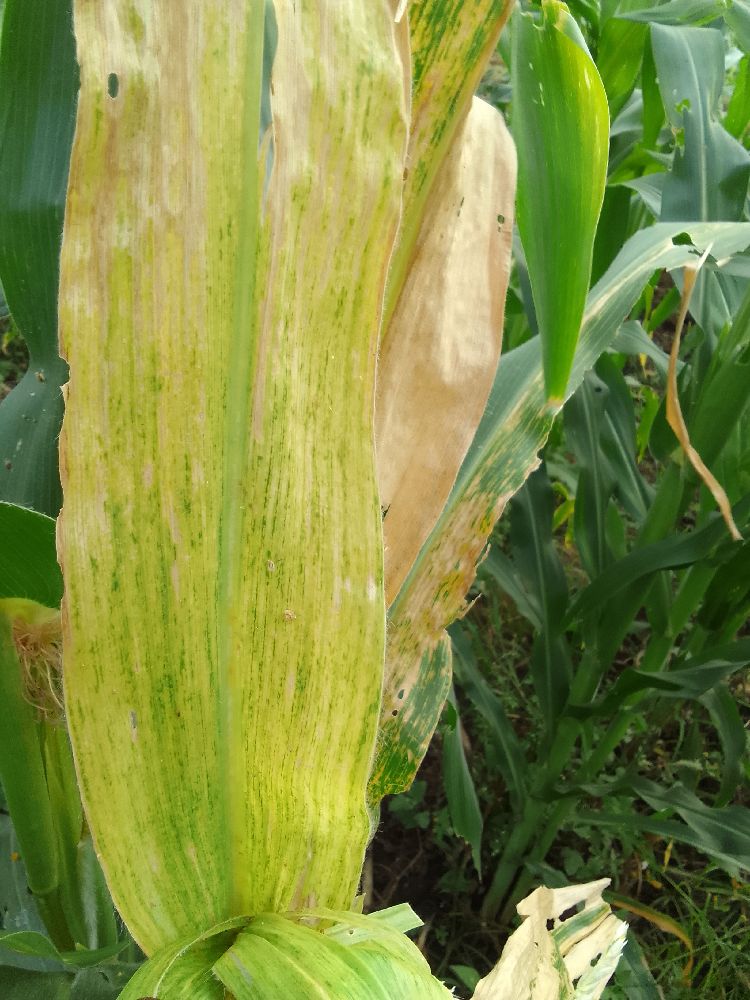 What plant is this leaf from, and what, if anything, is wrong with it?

maize, maize lethal necrosis
